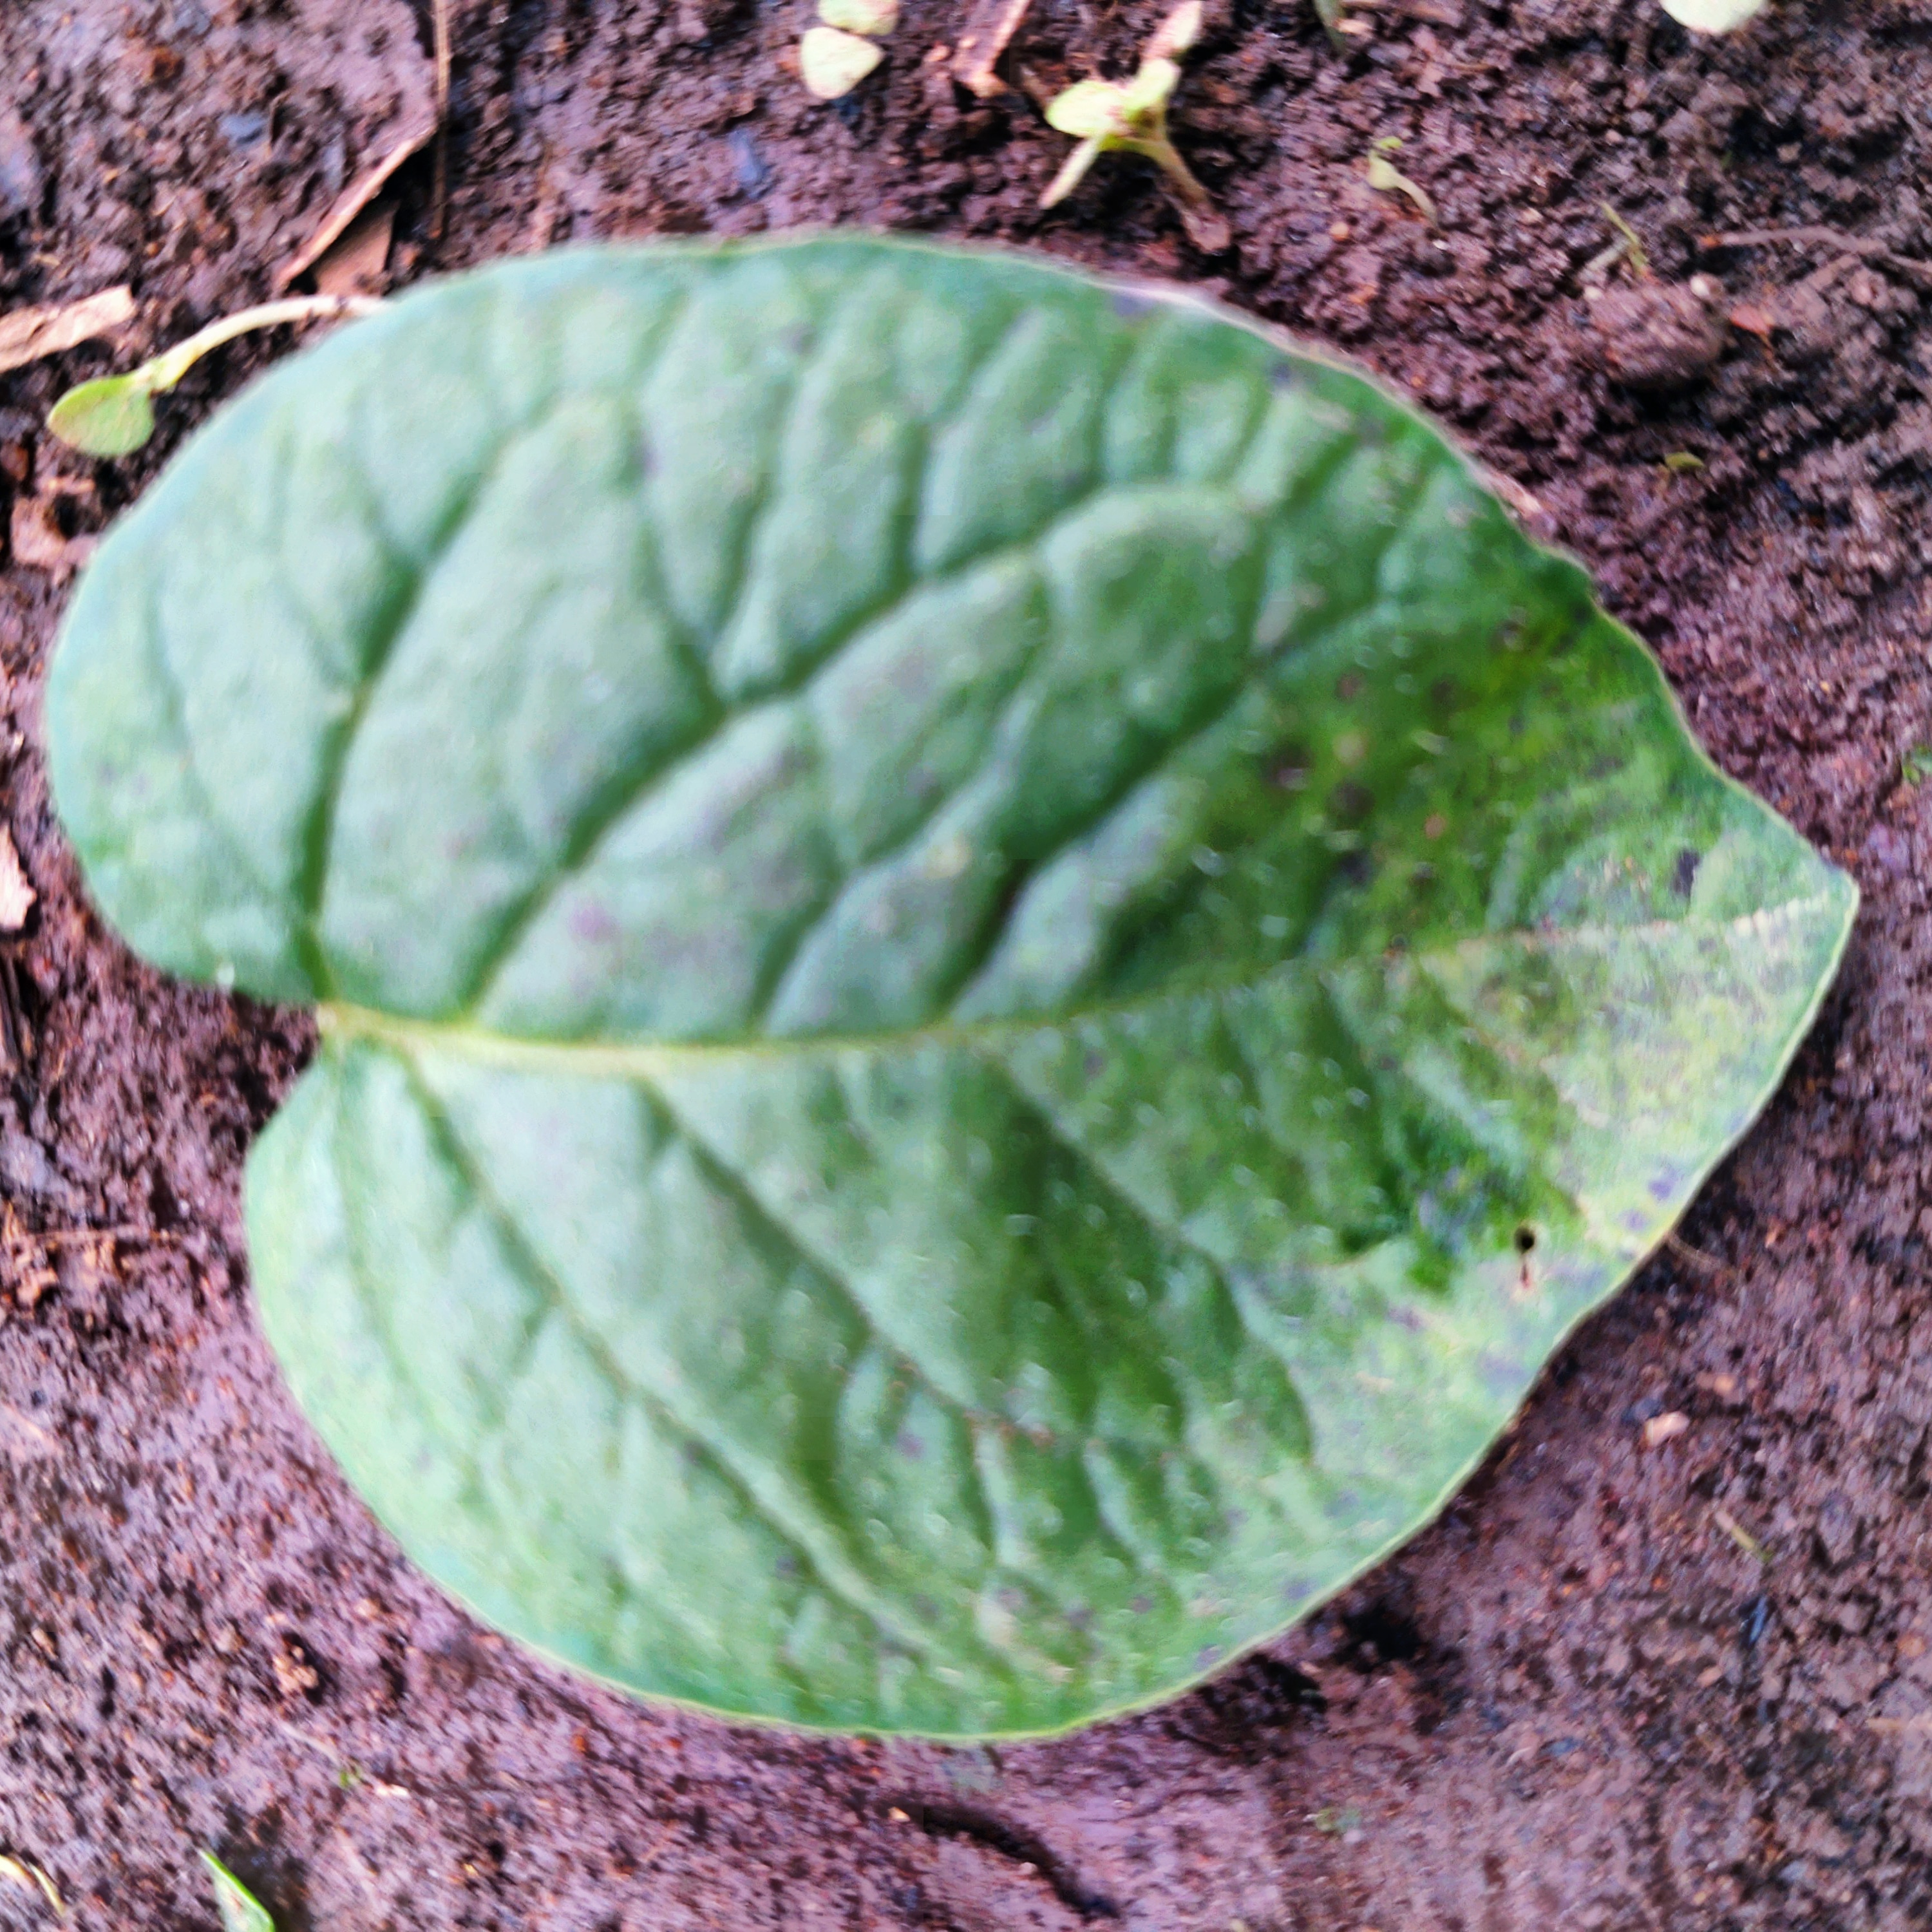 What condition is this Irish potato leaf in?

late blight
